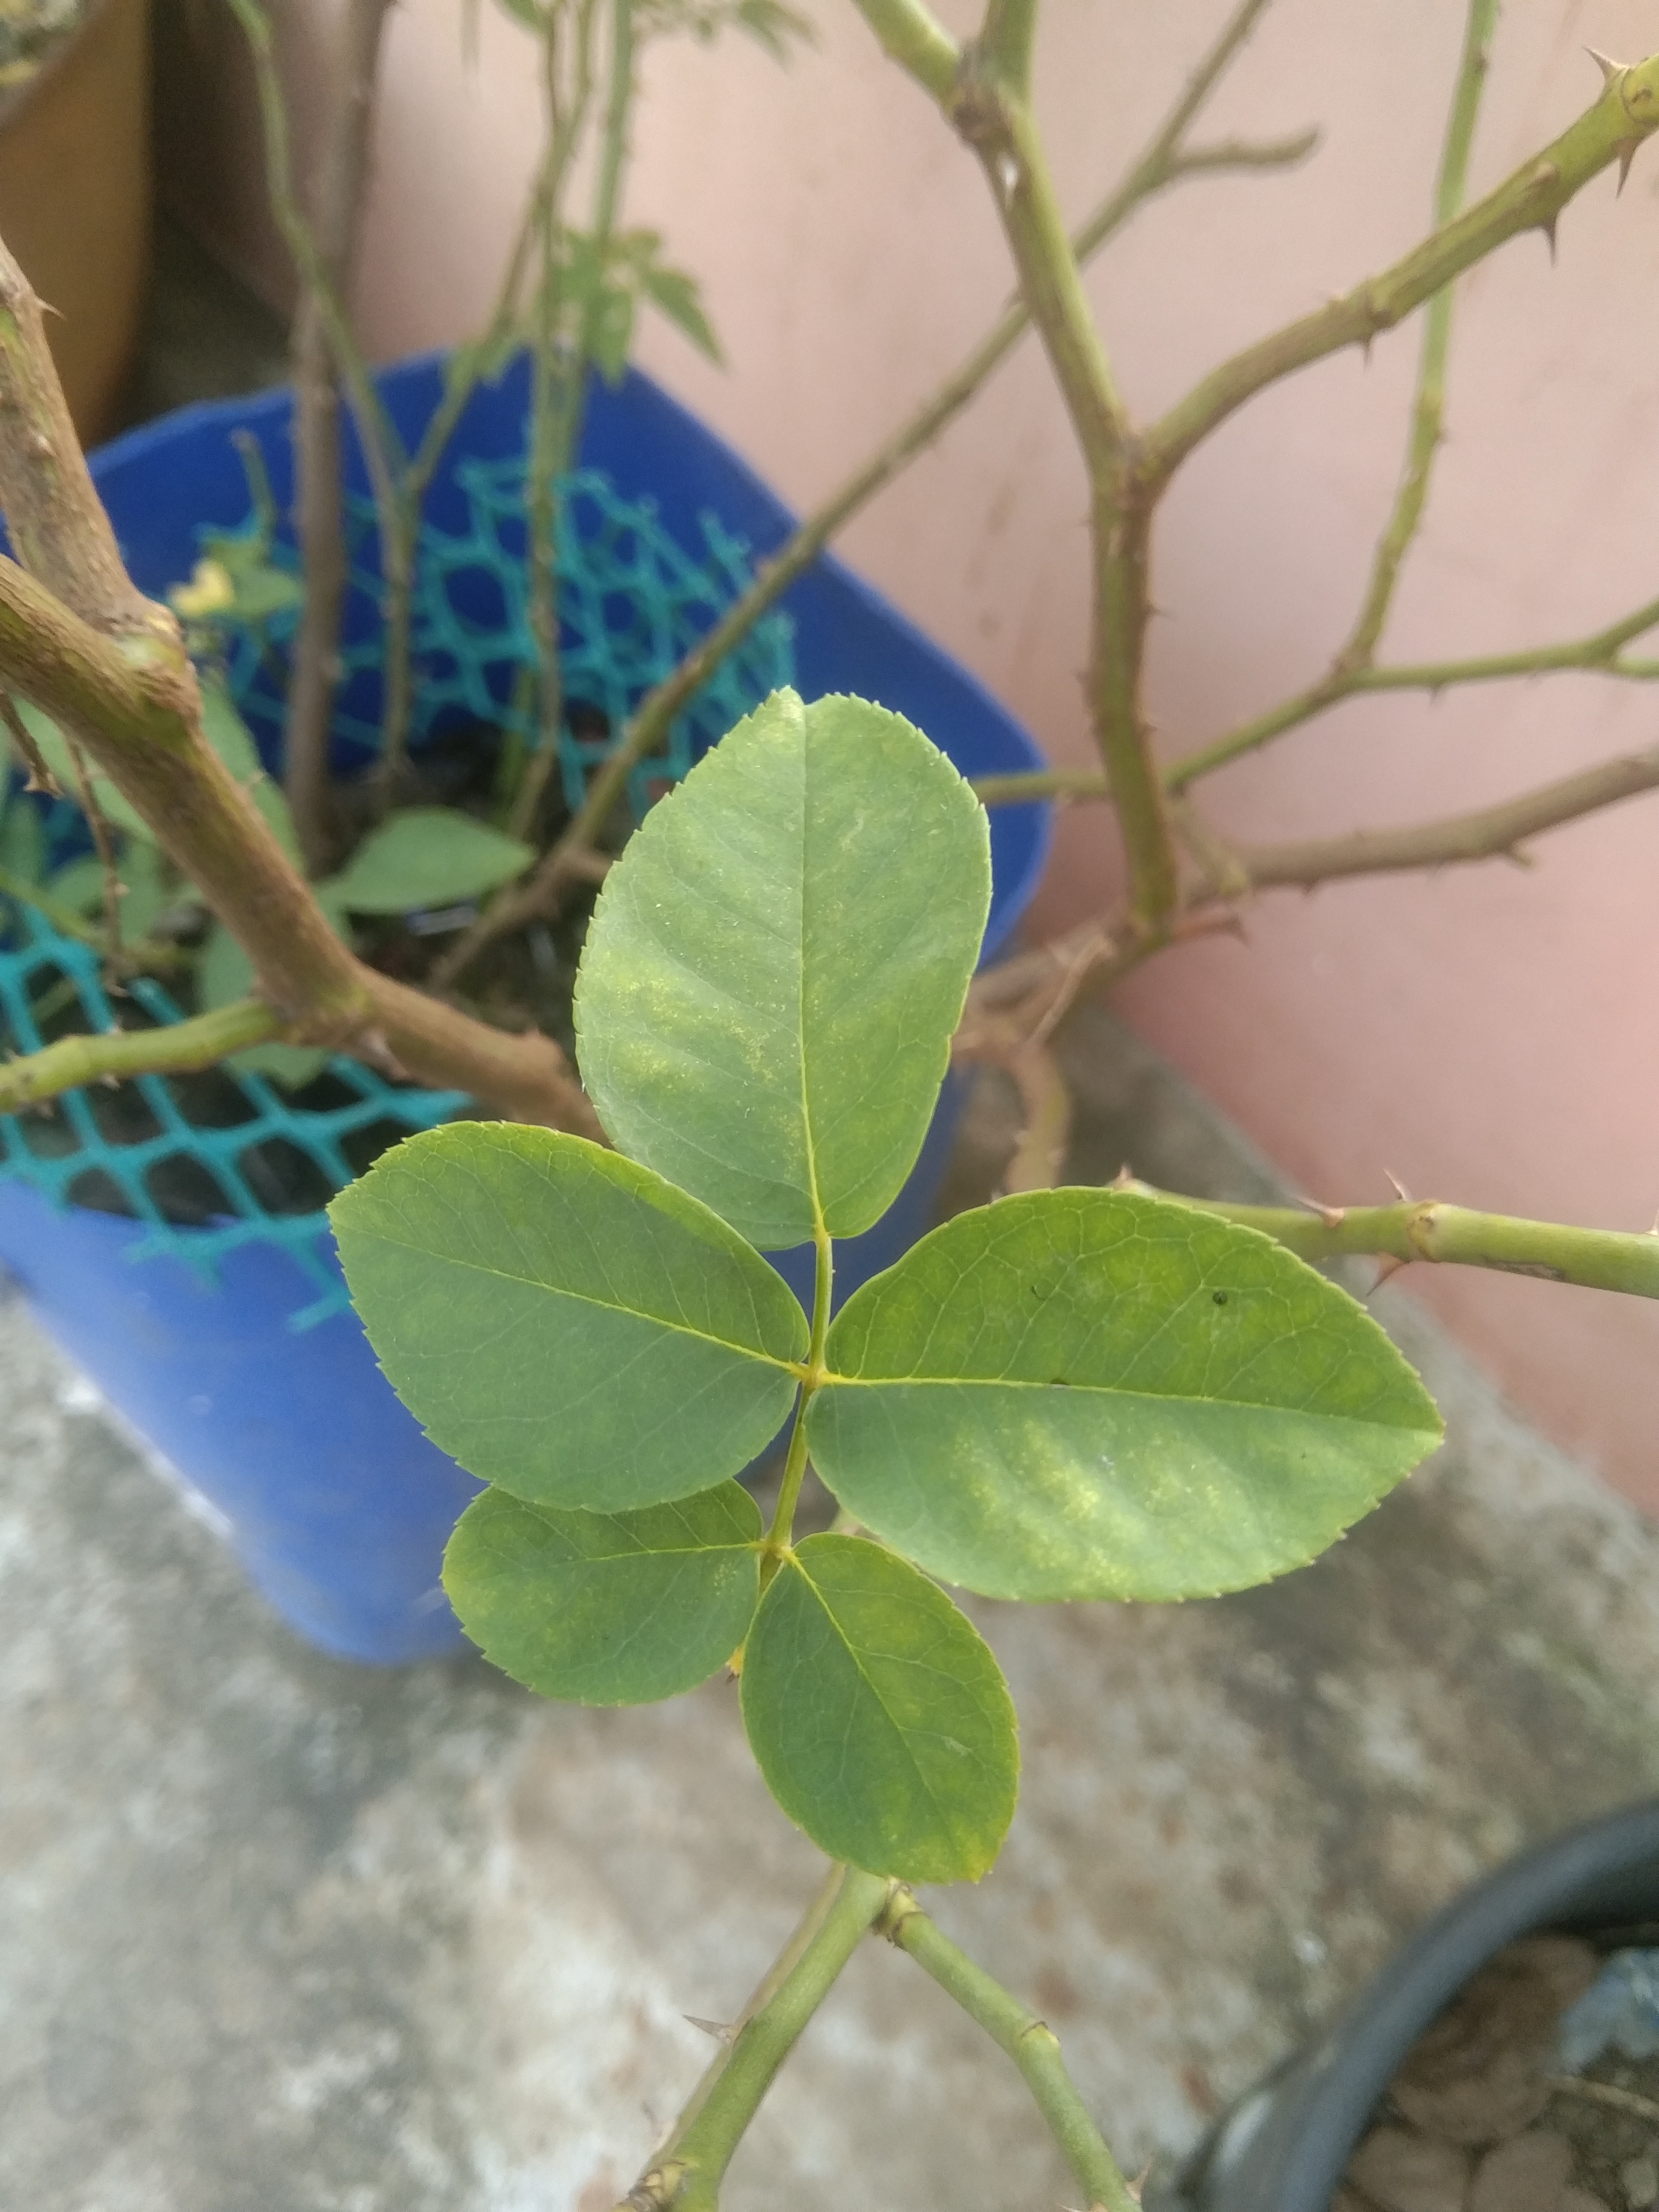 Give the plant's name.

rose
